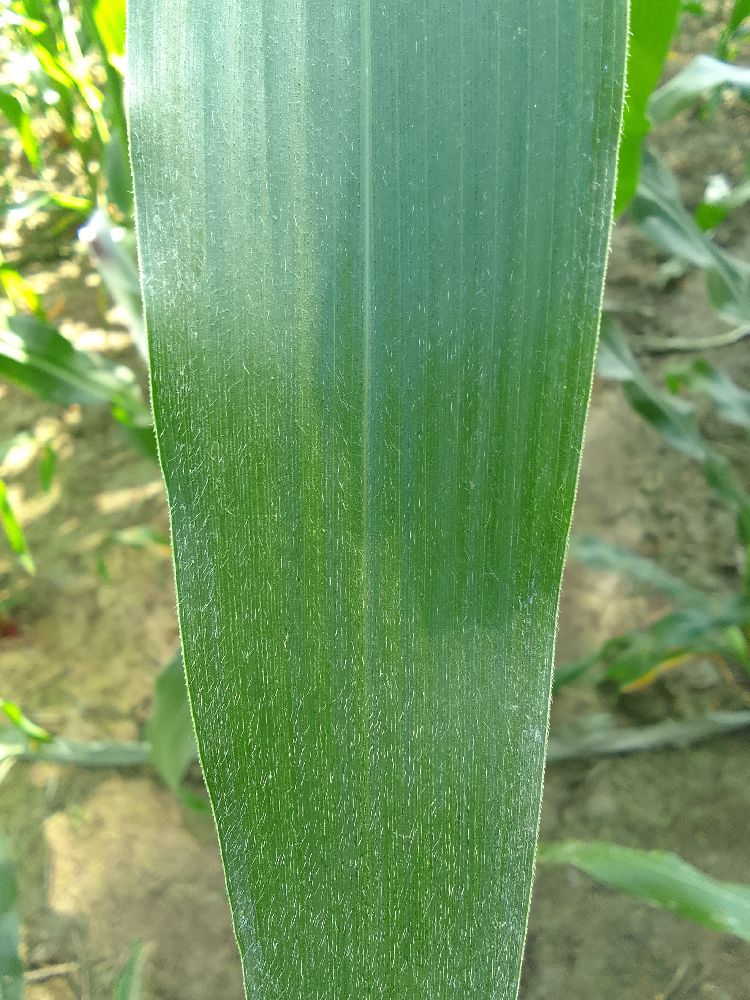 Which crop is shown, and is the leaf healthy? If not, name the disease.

maize, healthy
